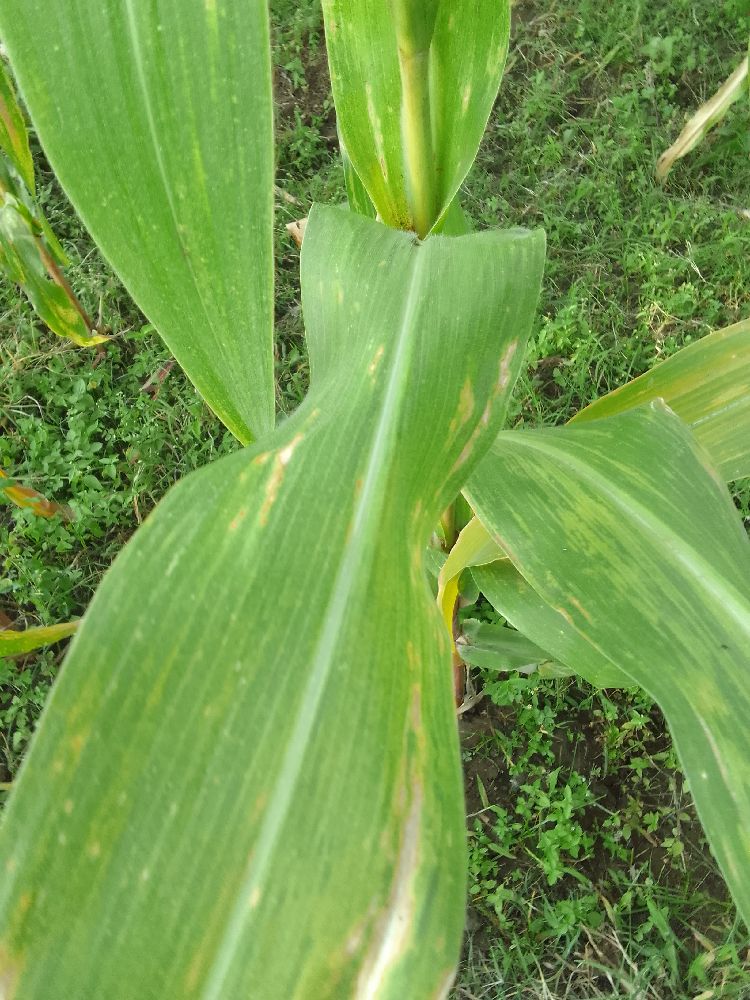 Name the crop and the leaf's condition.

maize, maize lethal necrosis
